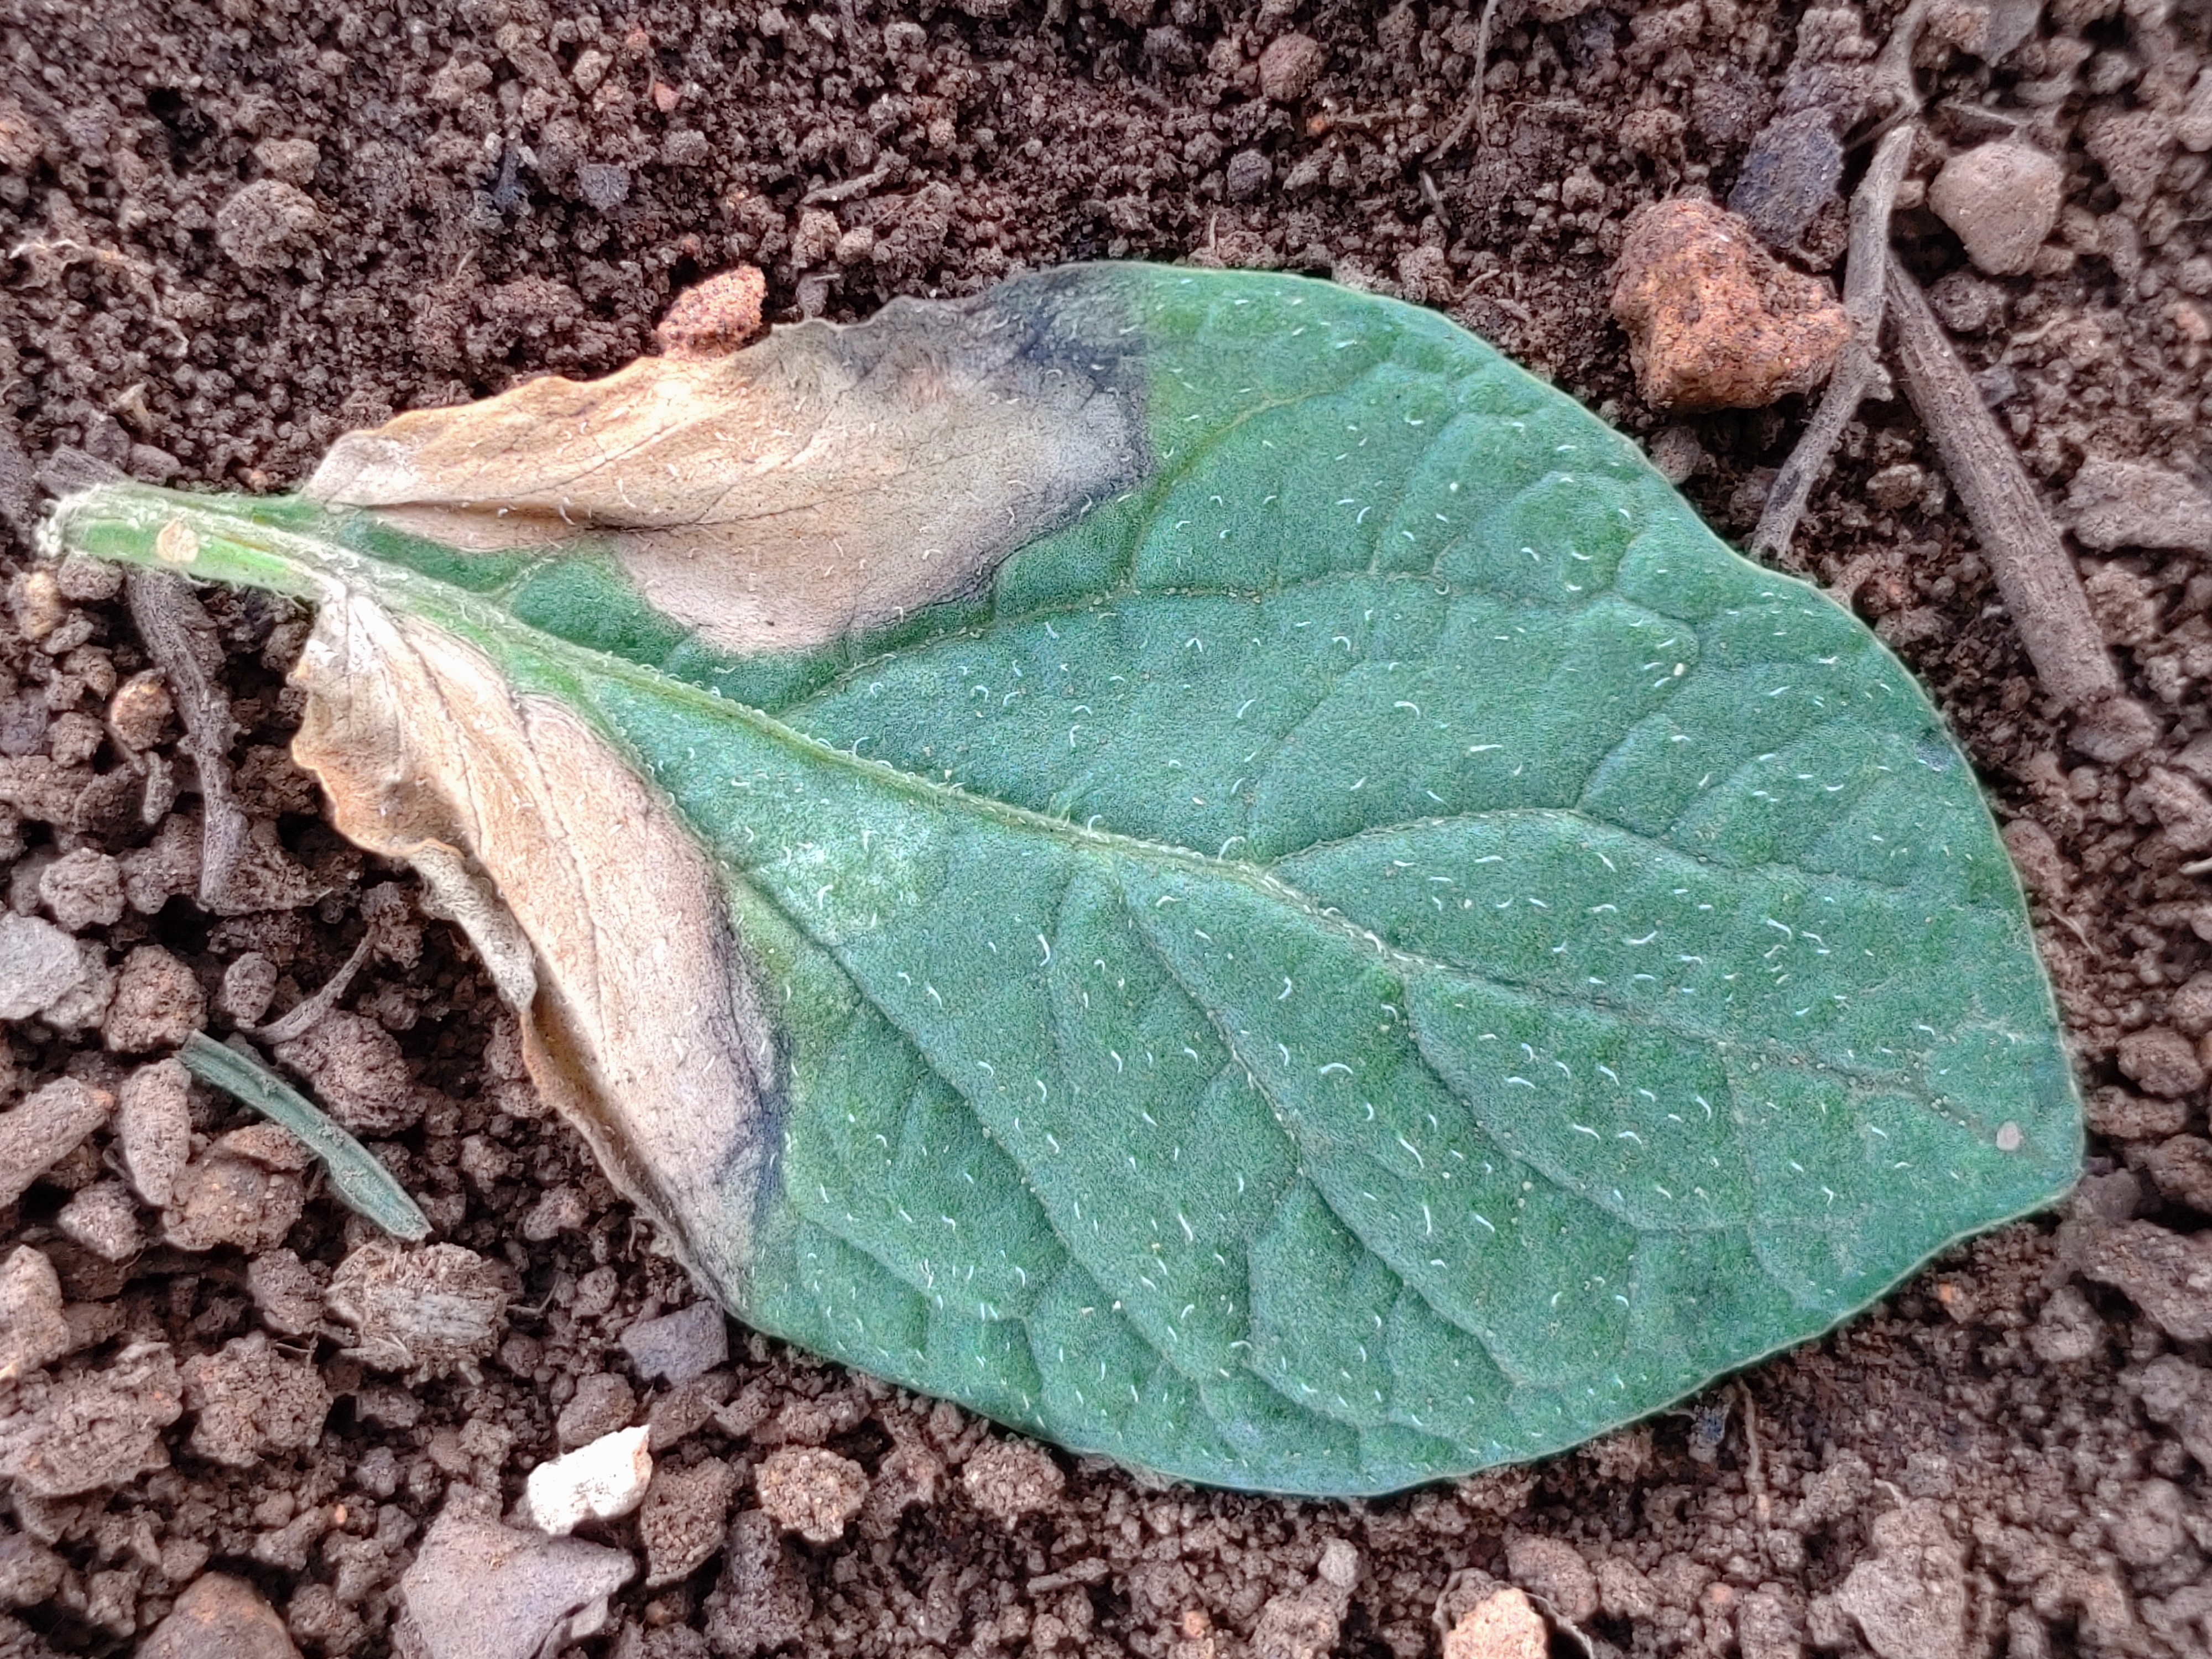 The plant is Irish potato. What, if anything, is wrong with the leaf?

early blight
